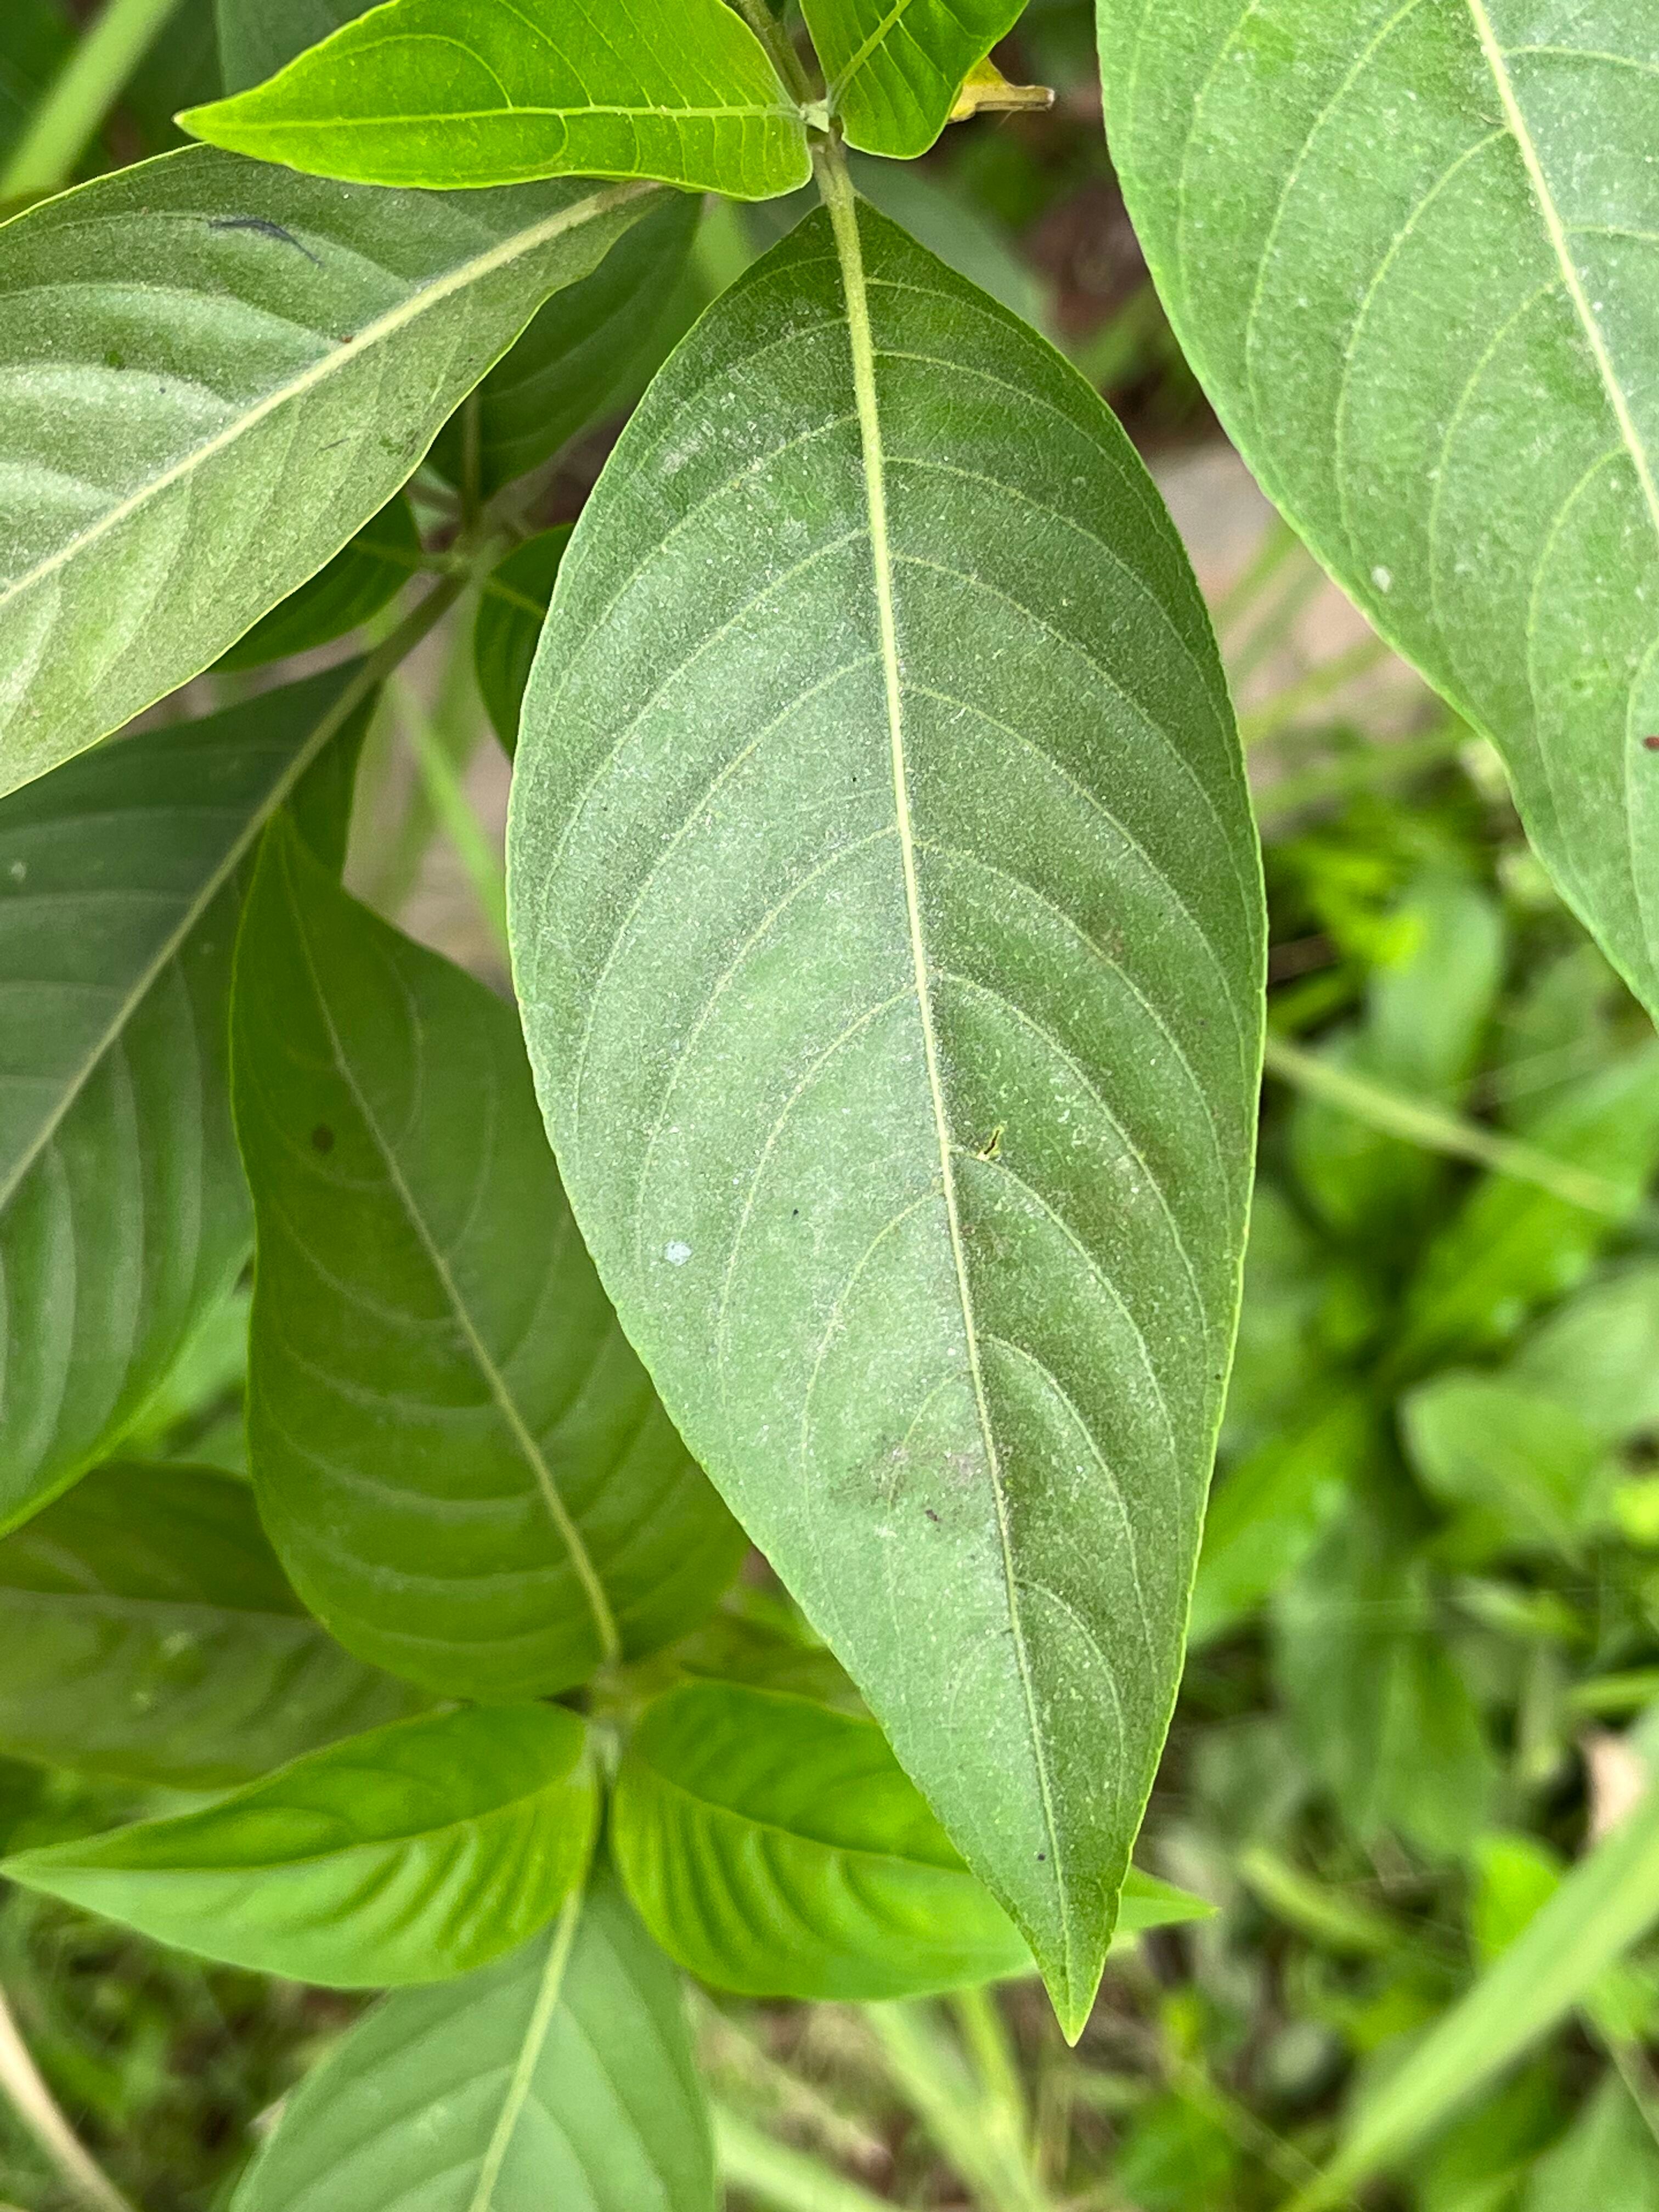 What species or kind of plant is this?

vasaka
